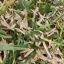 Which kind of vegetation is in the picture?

grass
